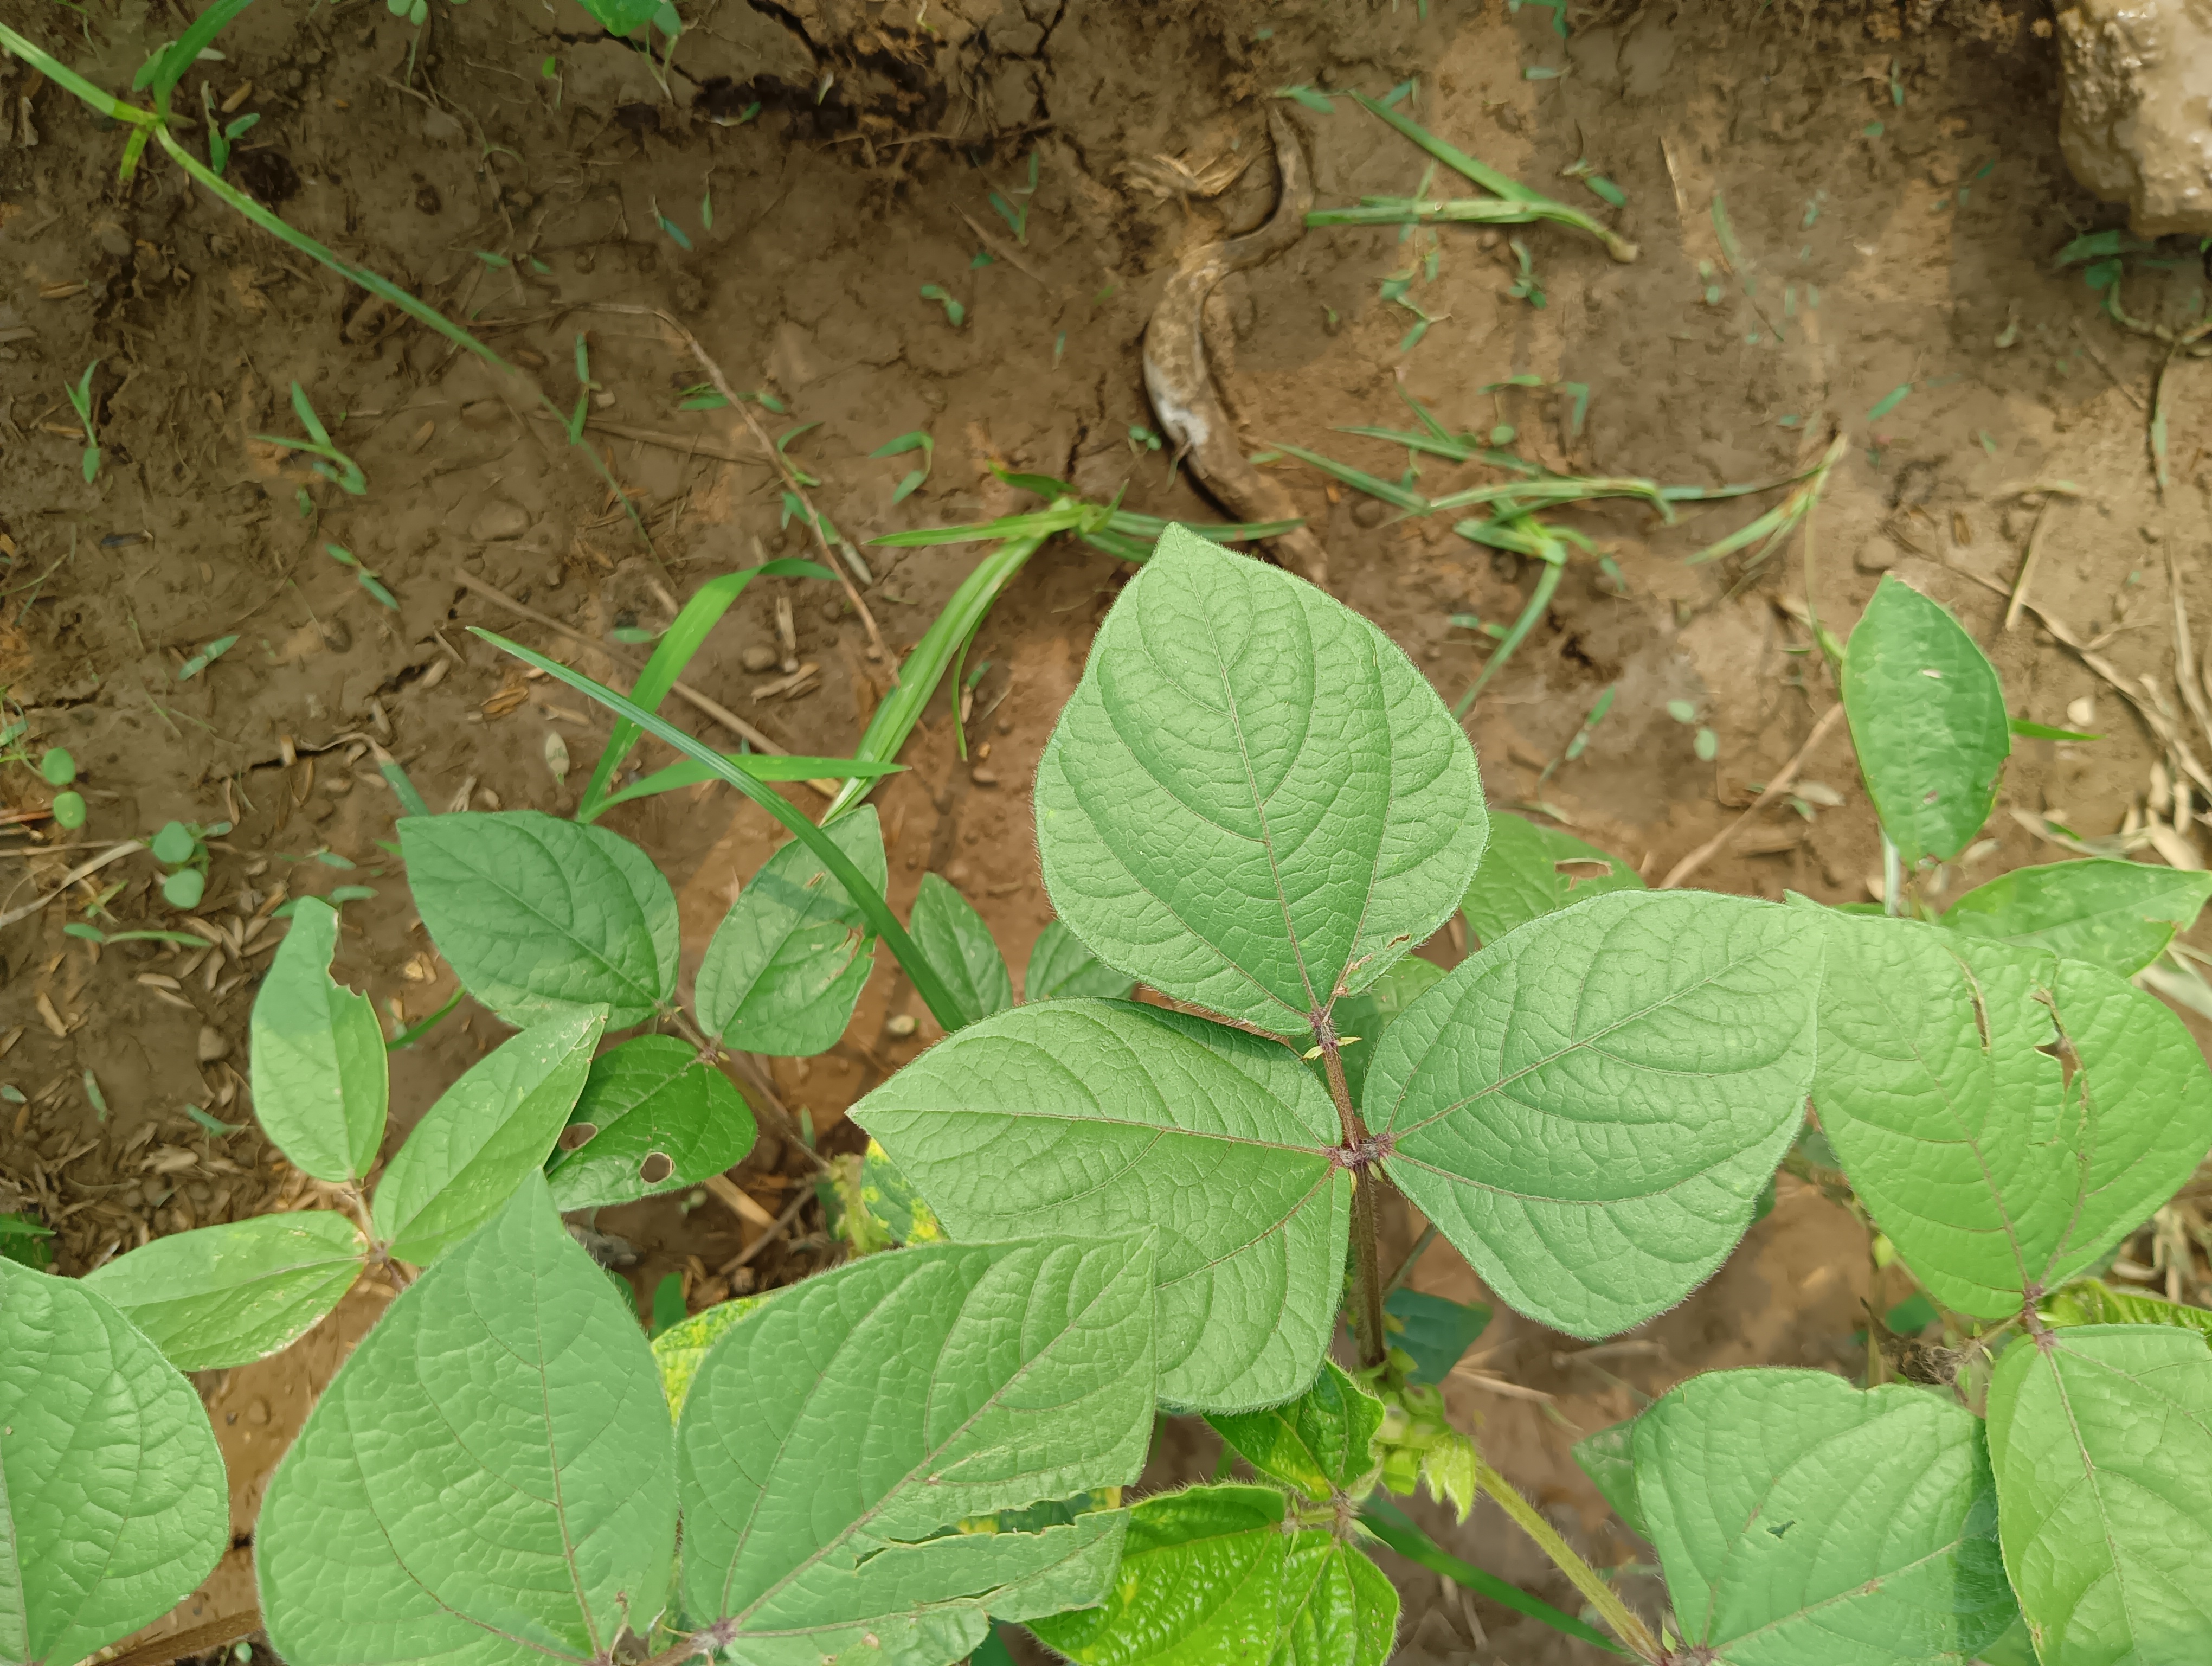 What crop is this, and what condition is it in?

mungbean, healthy
